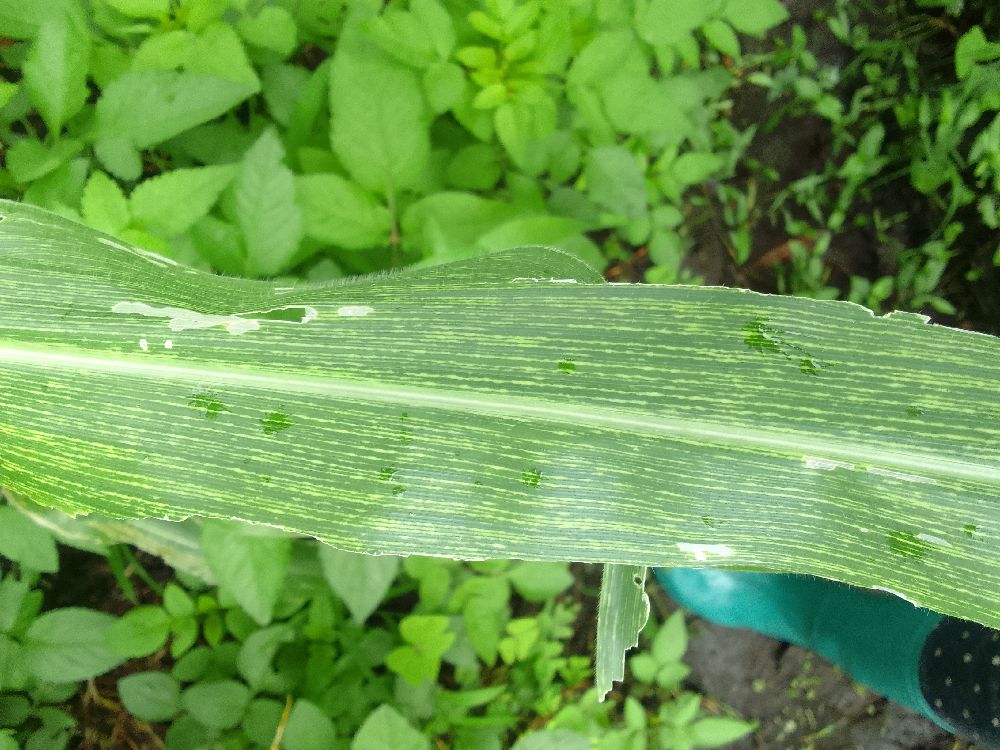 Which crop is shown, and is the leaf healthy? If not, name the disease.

maize, maize streak virus
